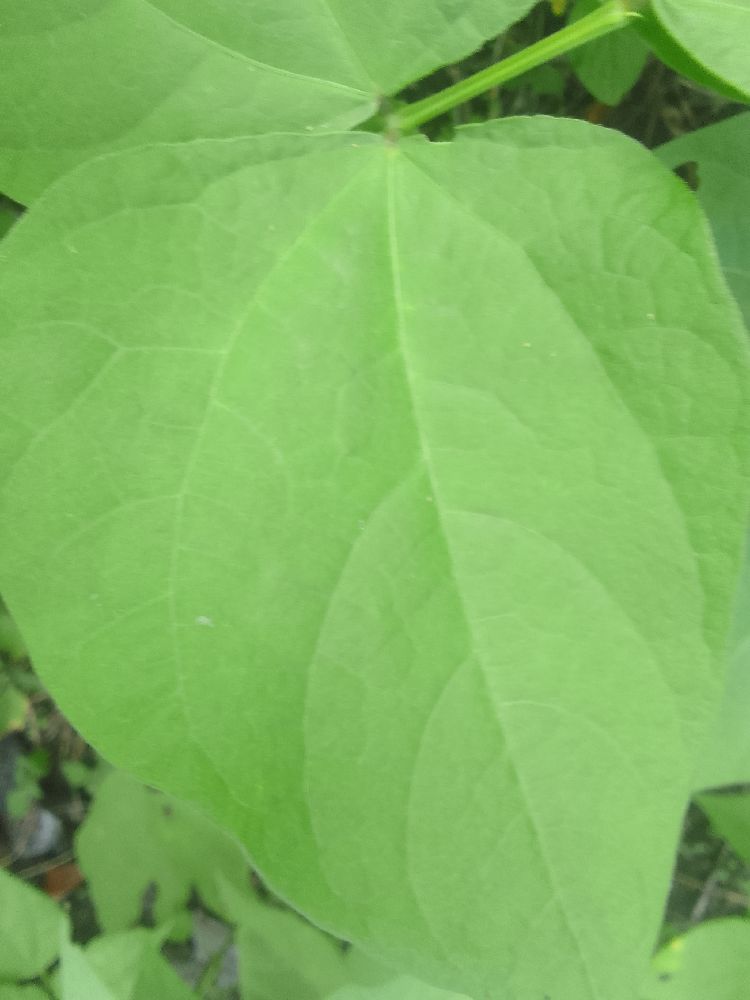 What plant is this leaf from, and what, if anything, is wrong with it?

common bean, healthy
